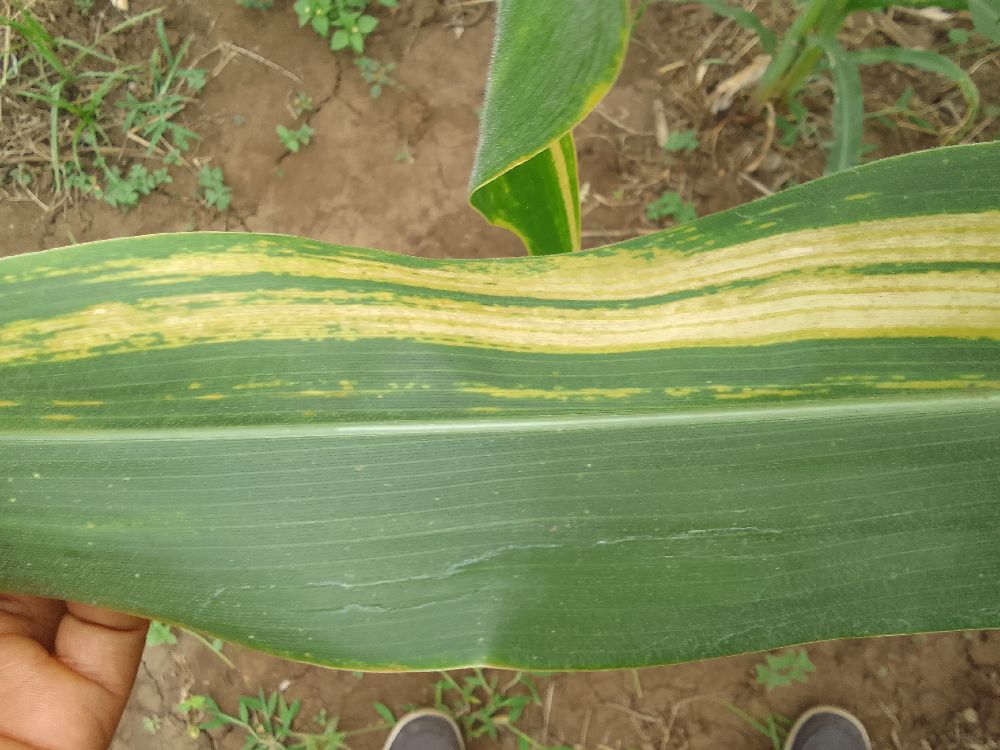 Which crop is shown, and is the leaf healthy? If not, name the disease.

maize, maize lethal necrosis
